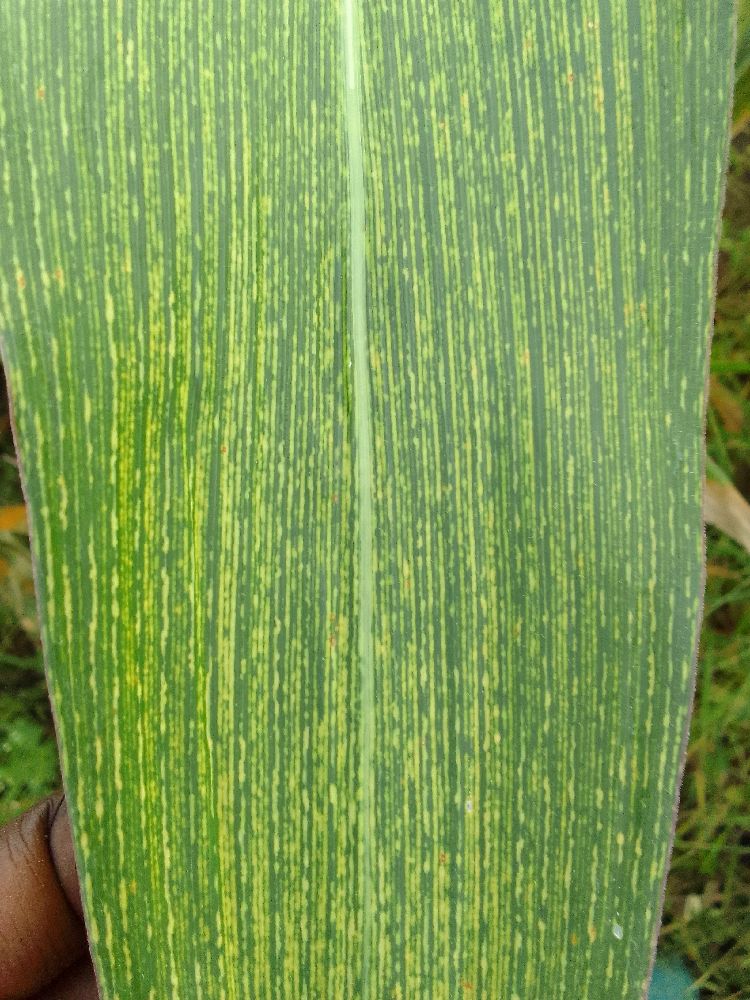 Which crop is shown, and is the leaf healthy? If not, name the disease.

maize, maize streak virus
